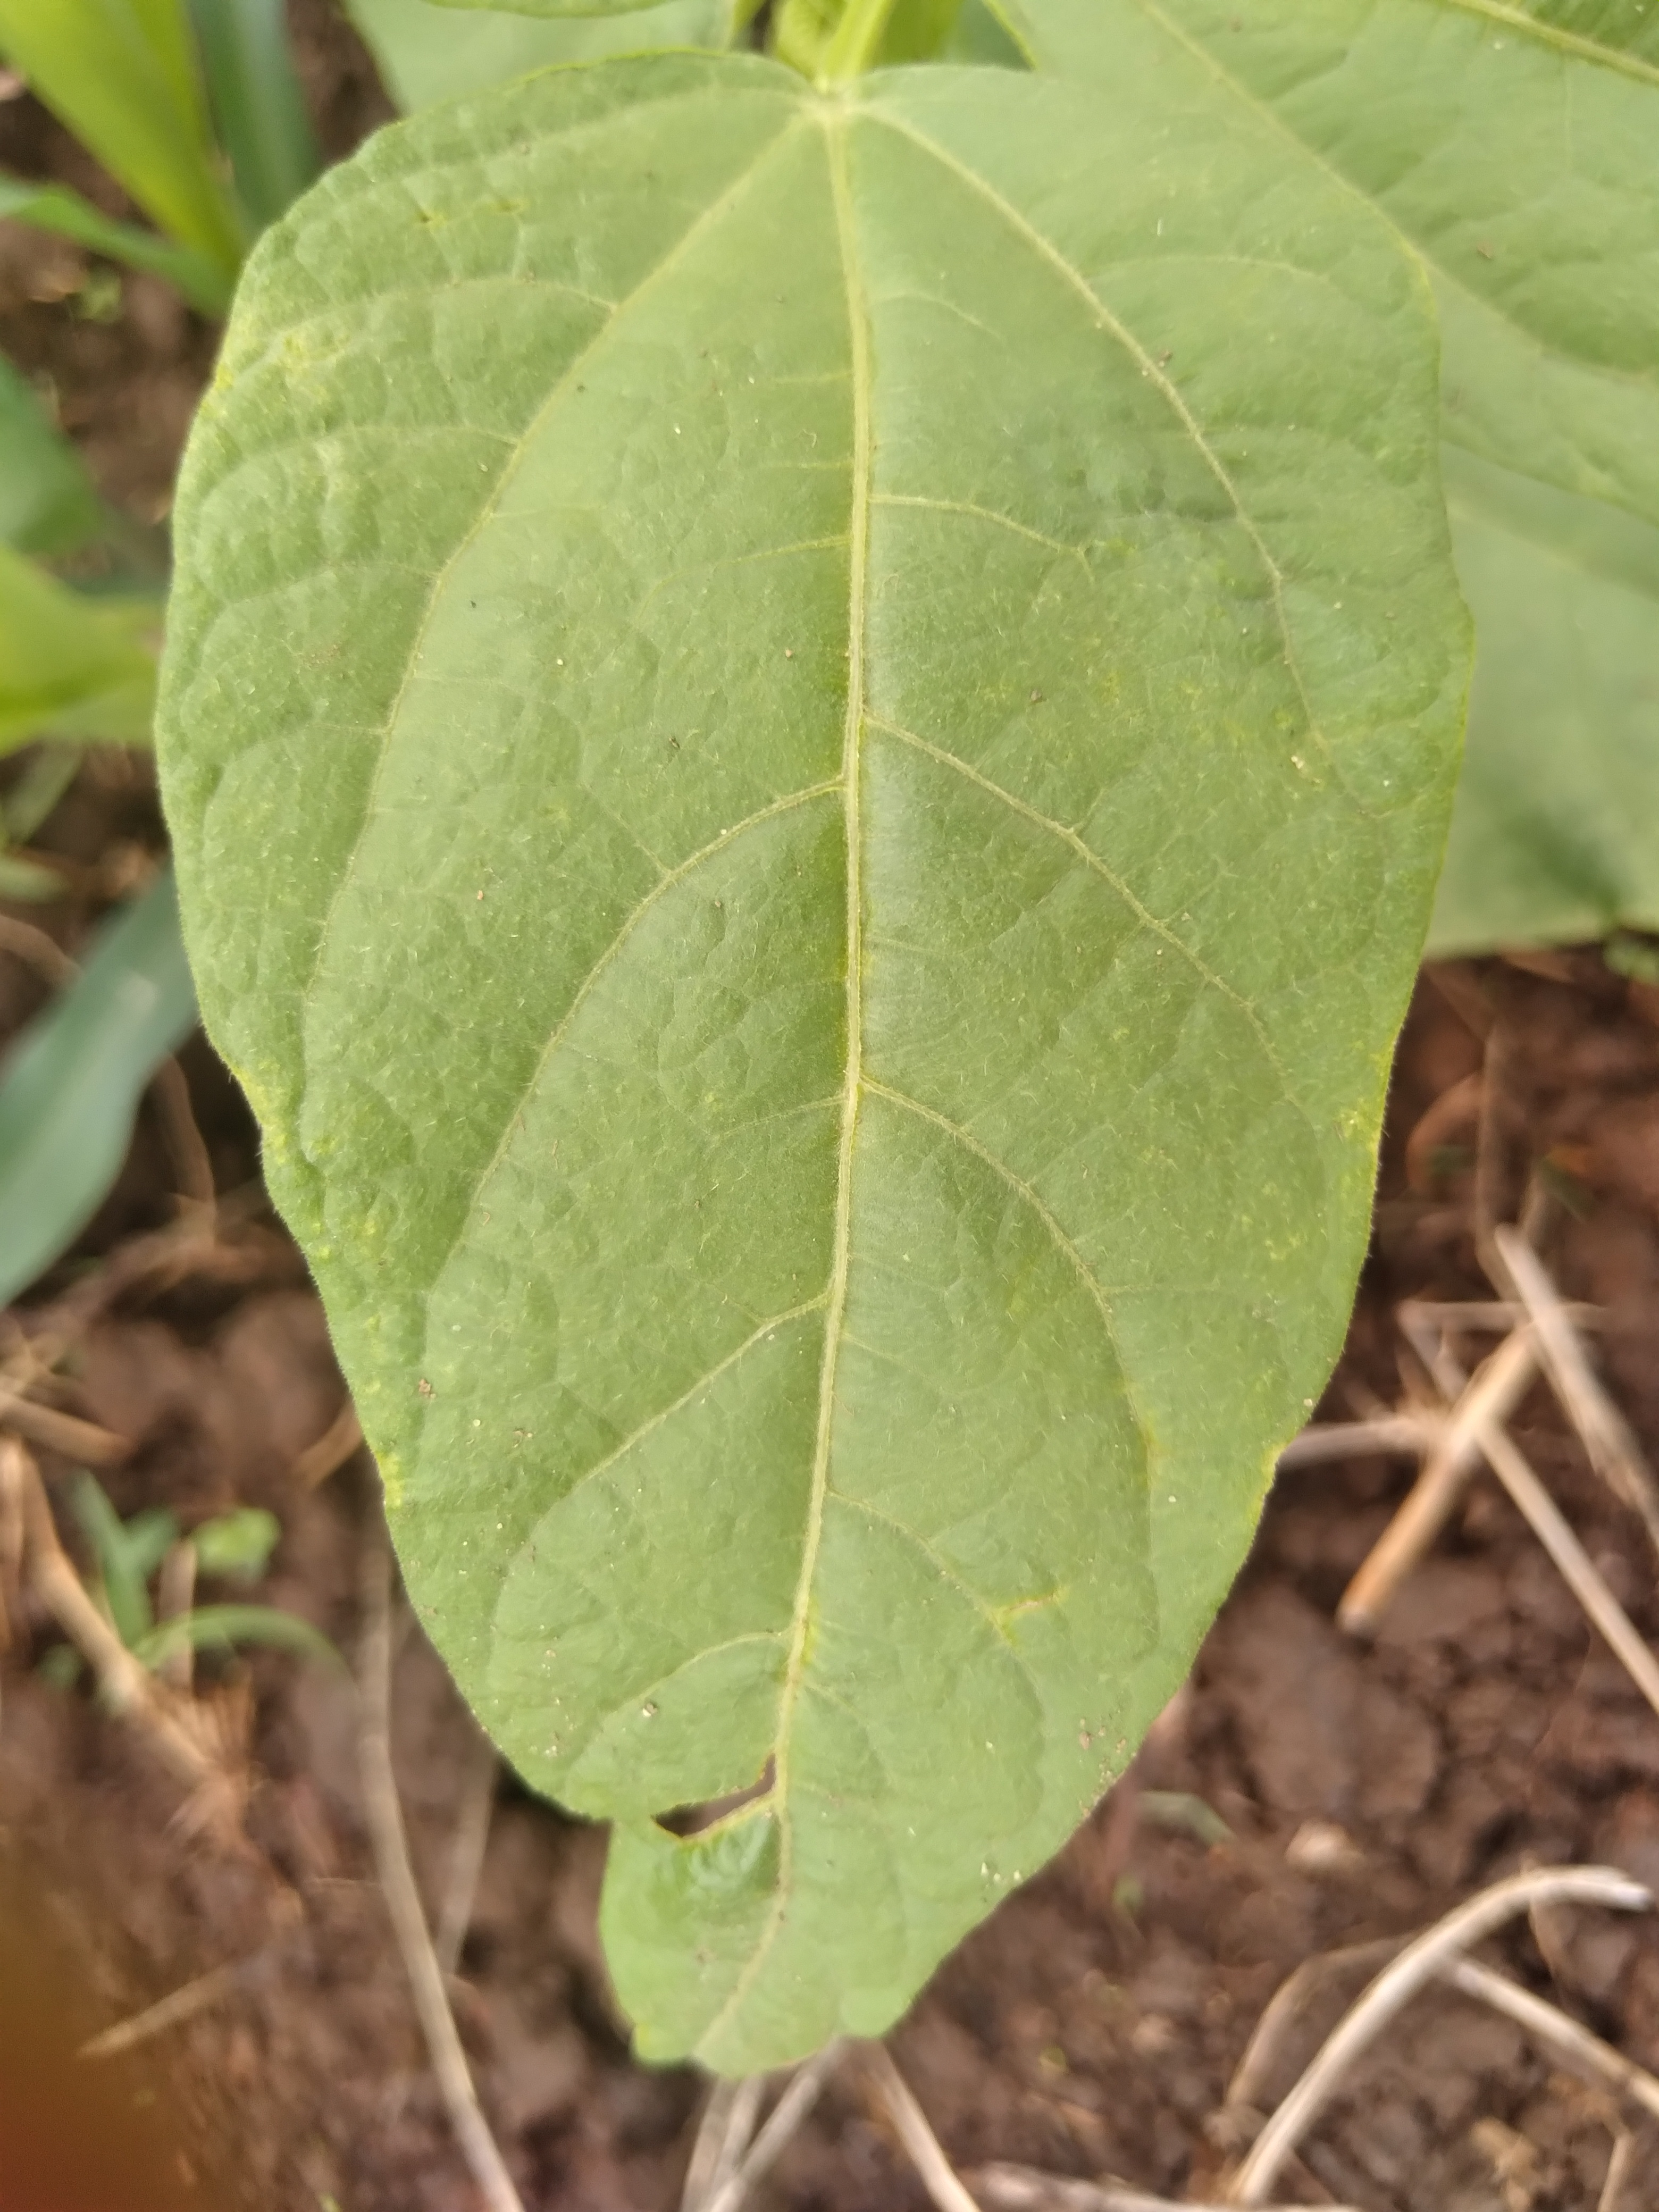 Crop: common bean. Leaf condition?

healthy
